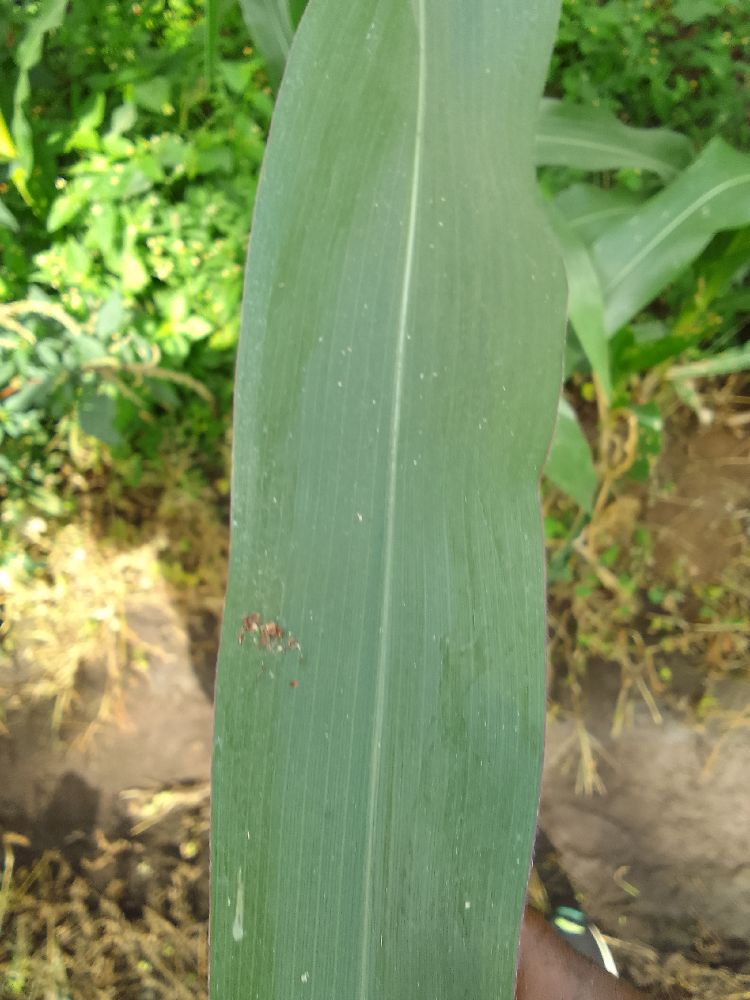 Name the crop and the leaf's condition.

maize, healthy
